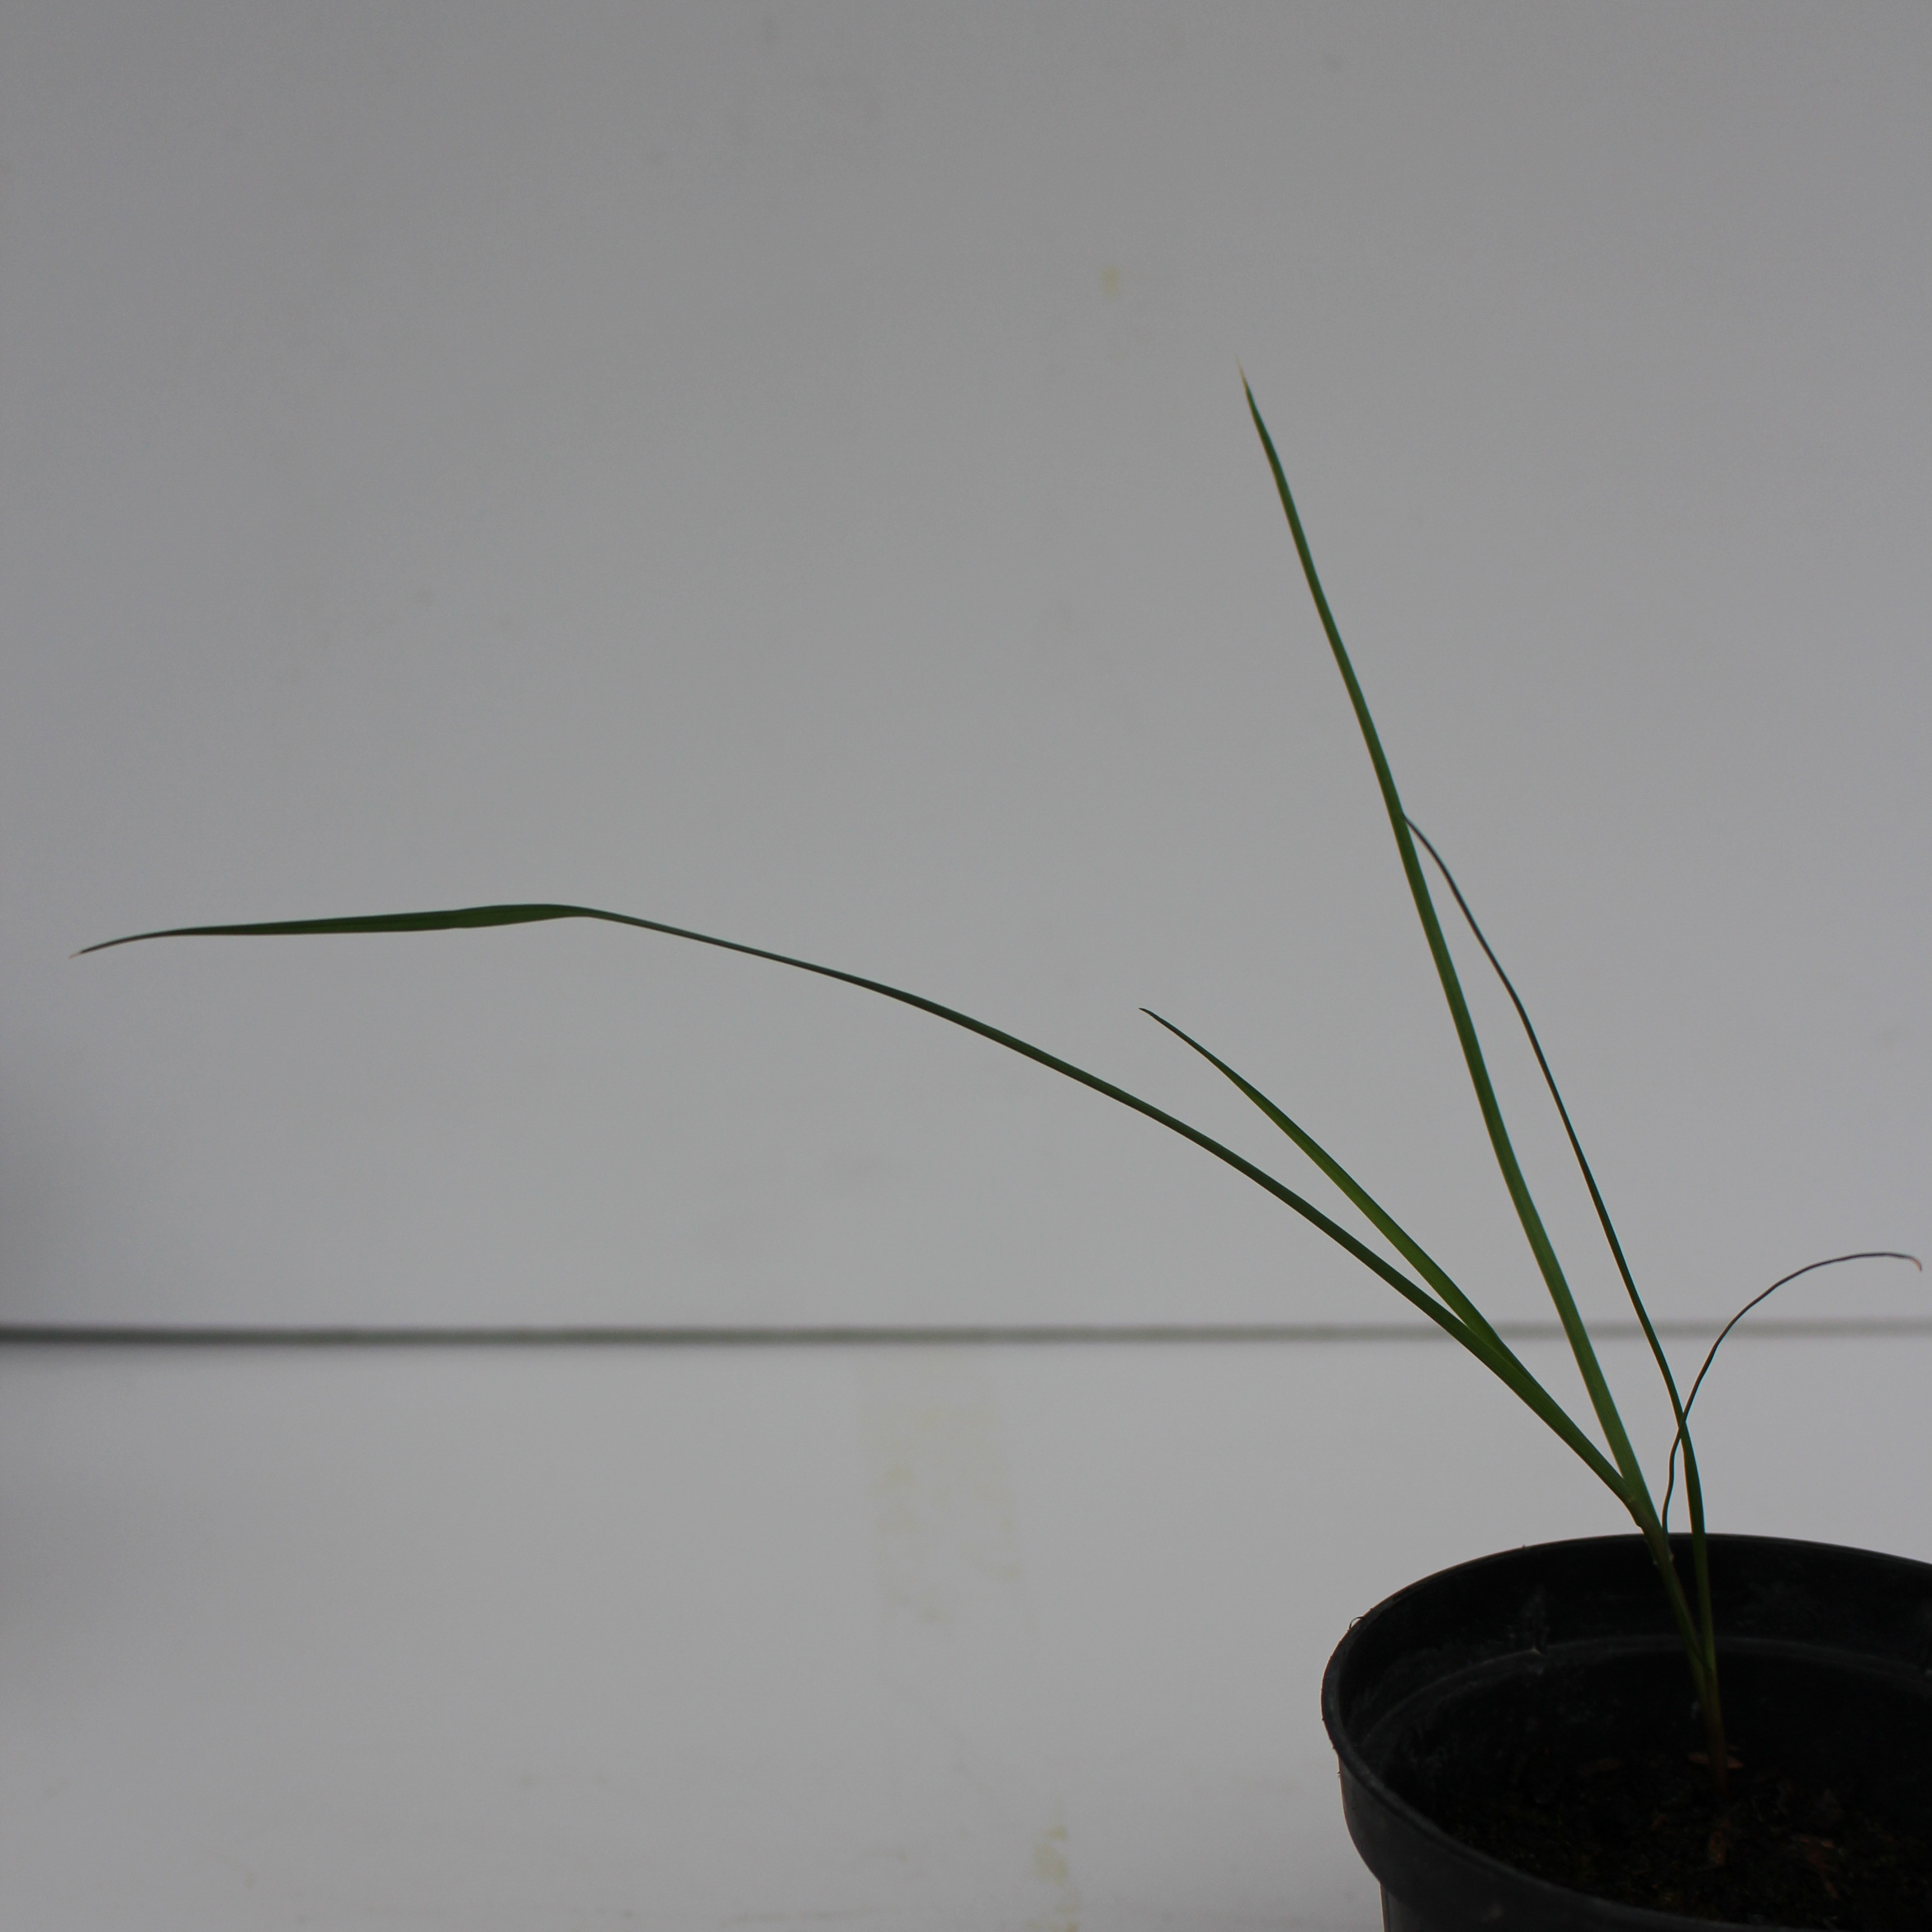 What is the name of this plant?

Lolium multiflorum
